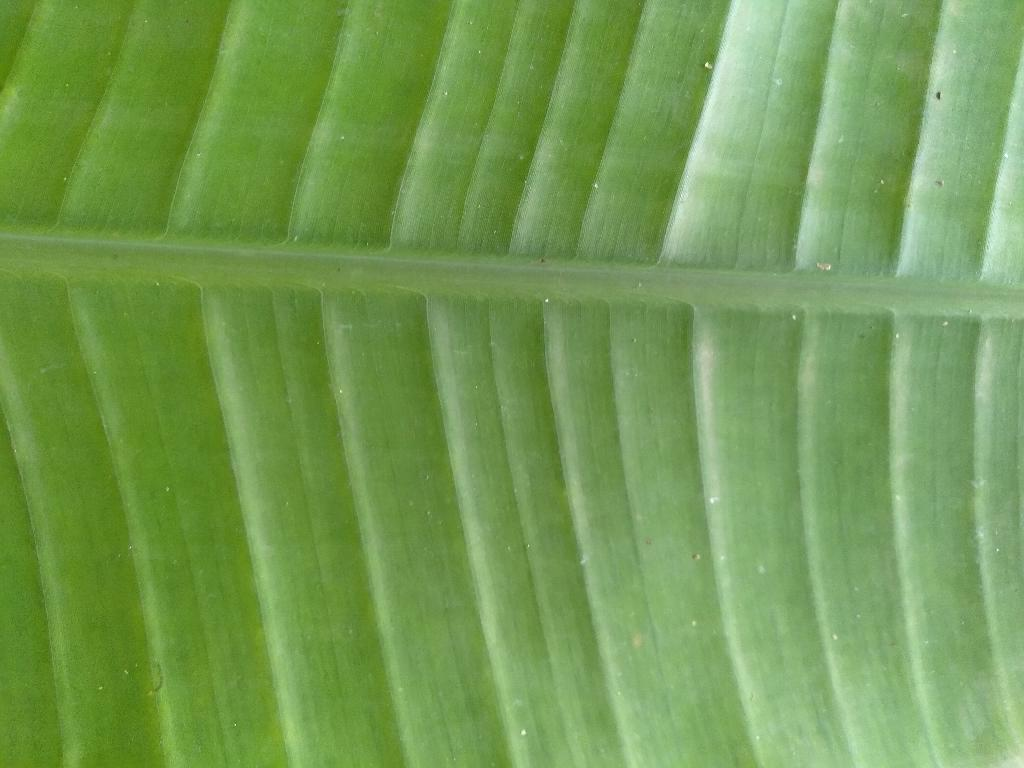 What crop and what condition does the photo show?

banana, healthy
